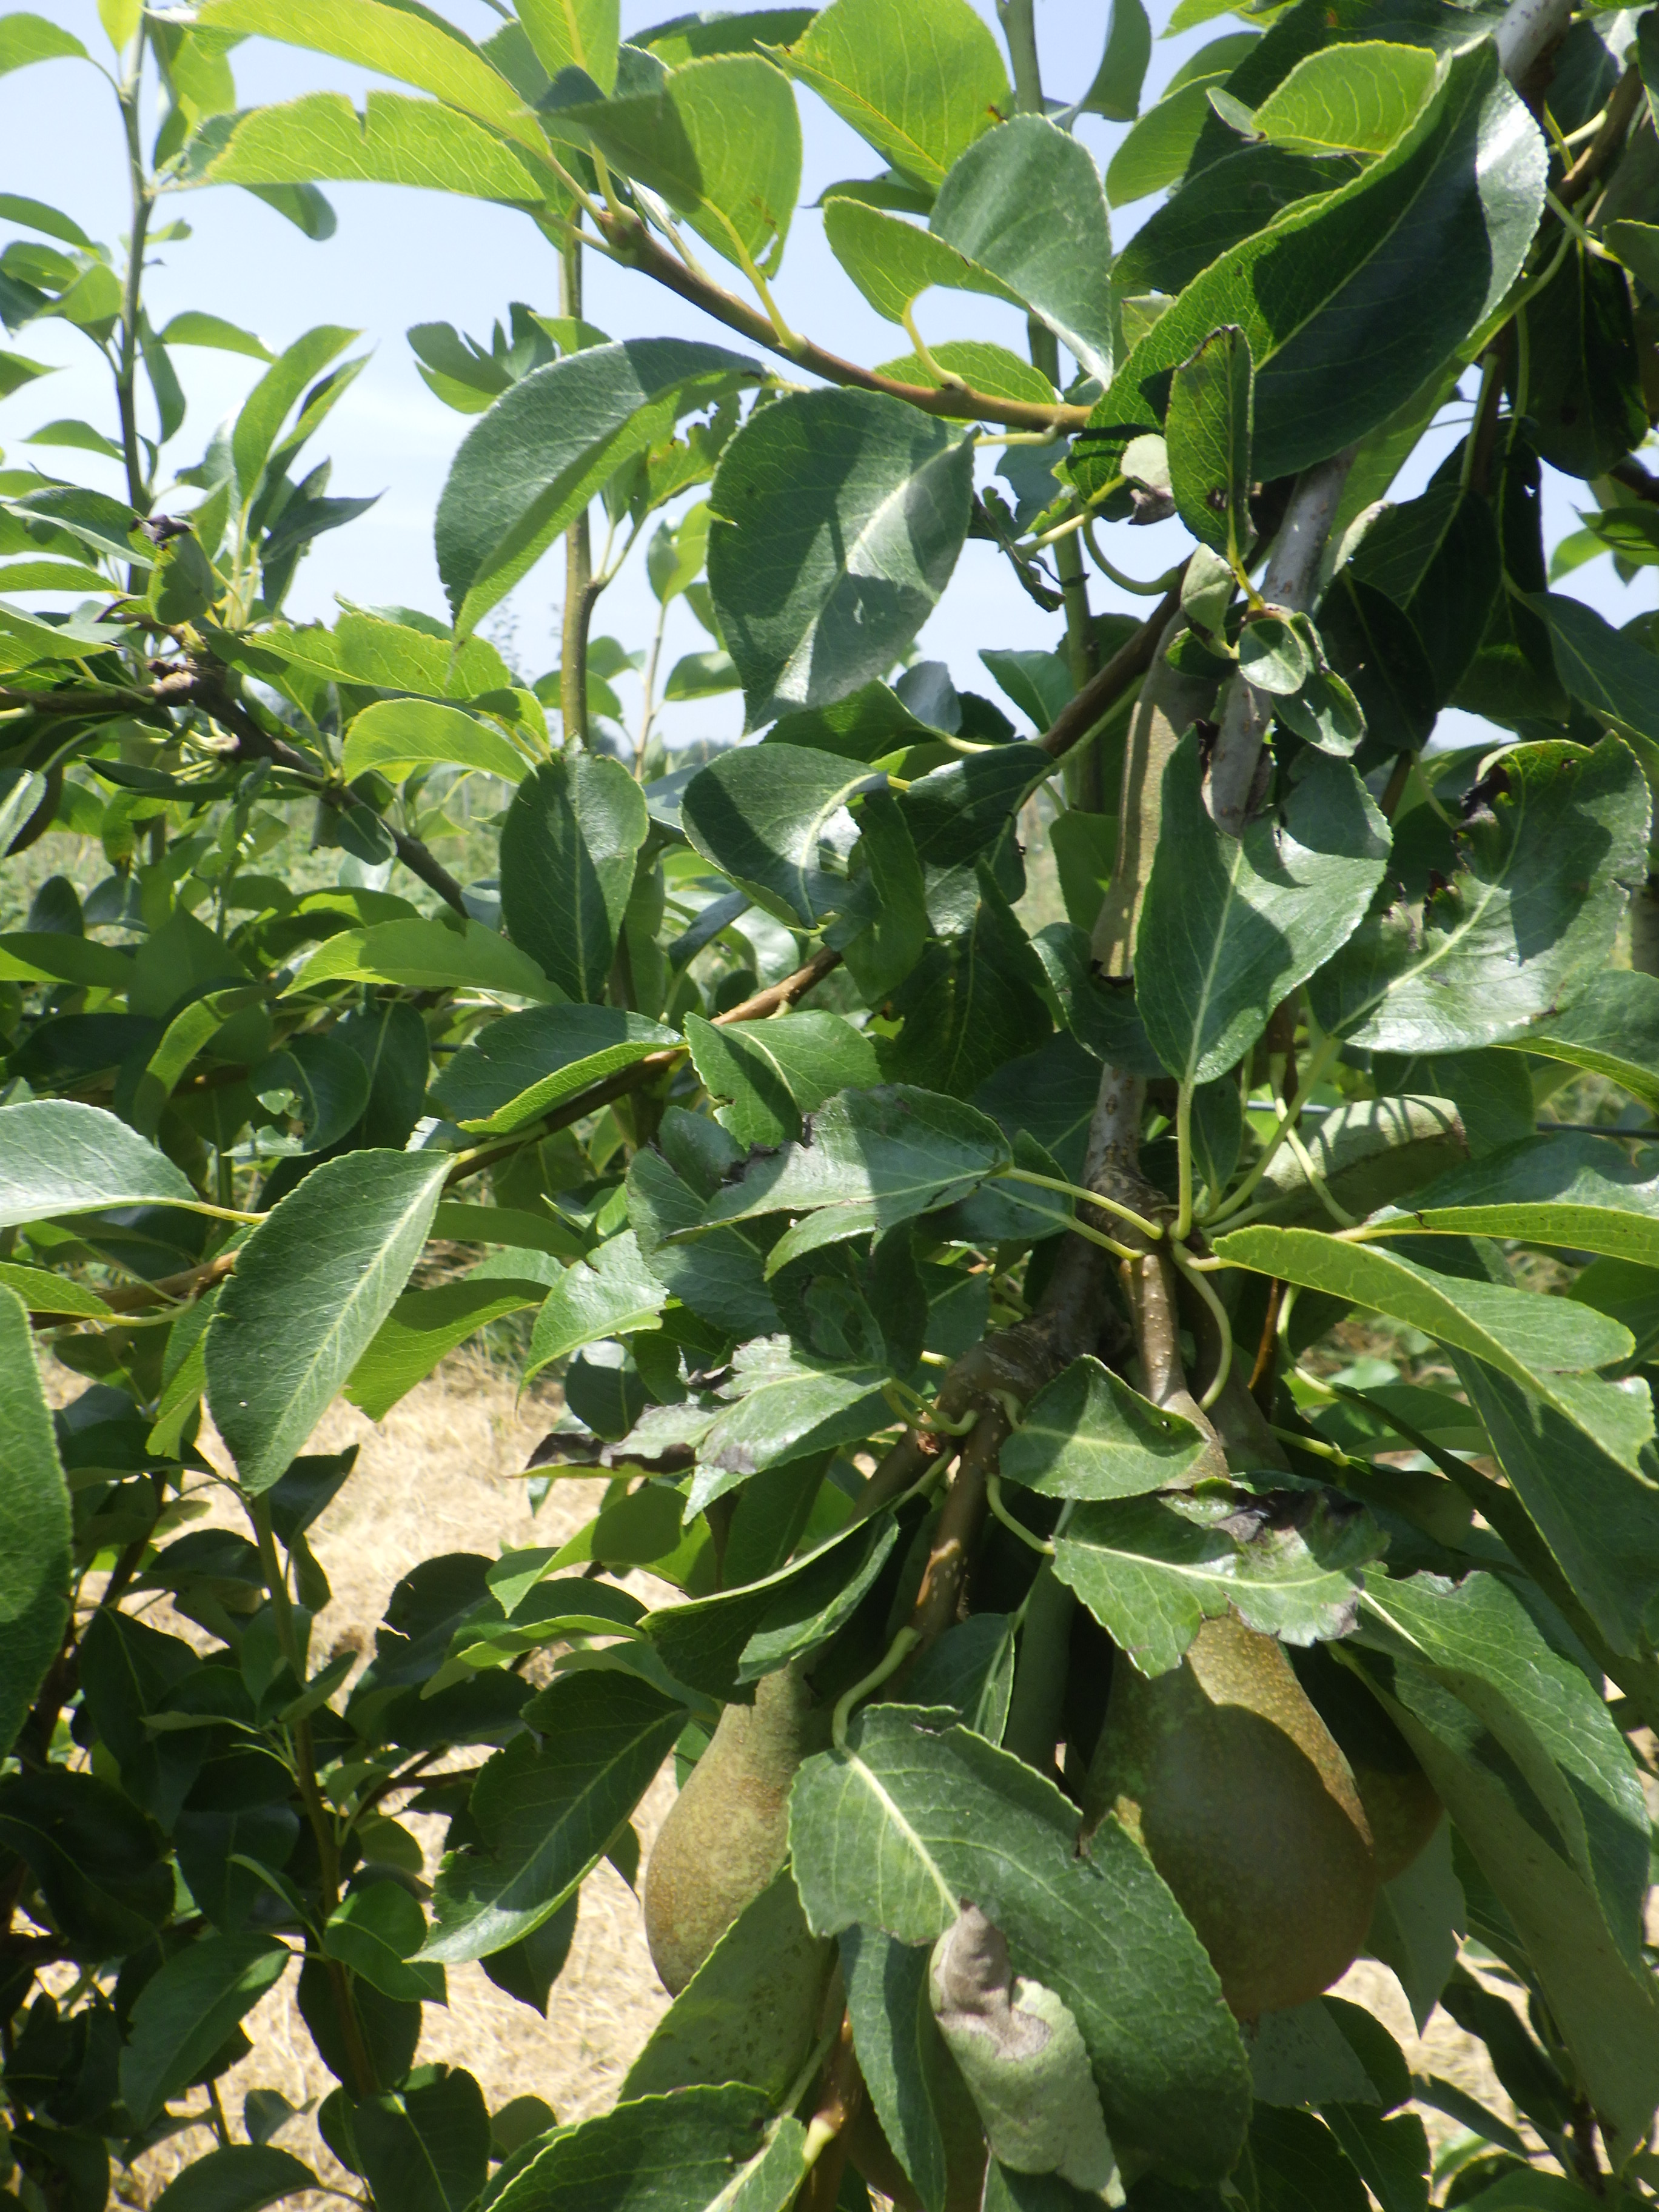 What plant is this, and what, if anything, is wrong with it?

pear, black spot, mechanical damage
